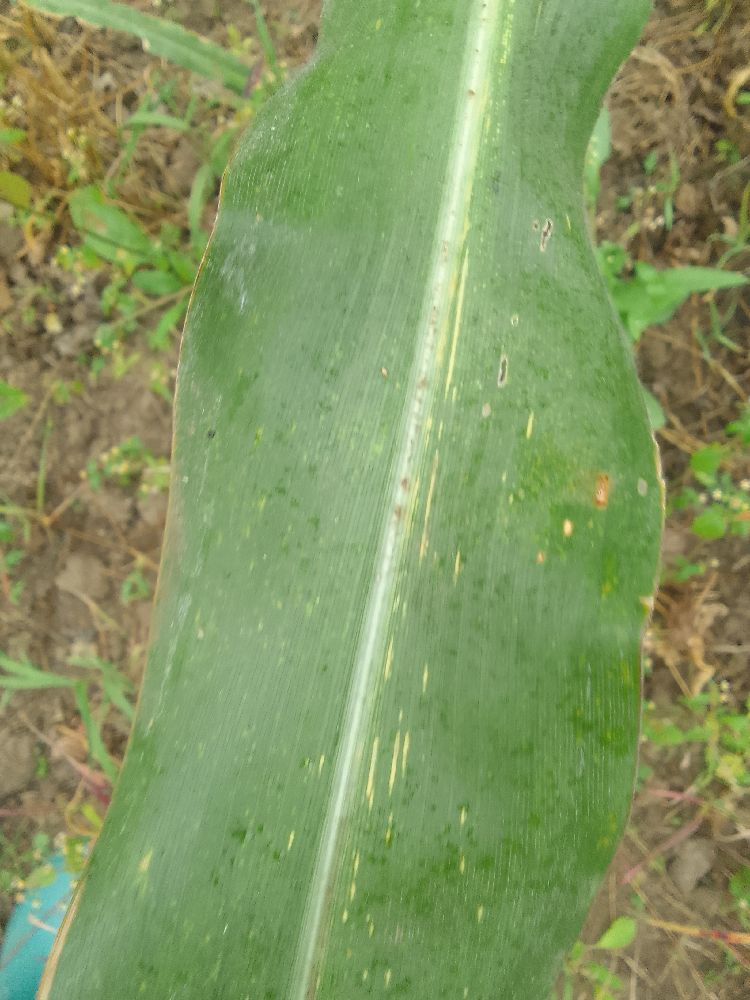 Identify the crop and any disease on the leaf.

maize, maize streak virus
